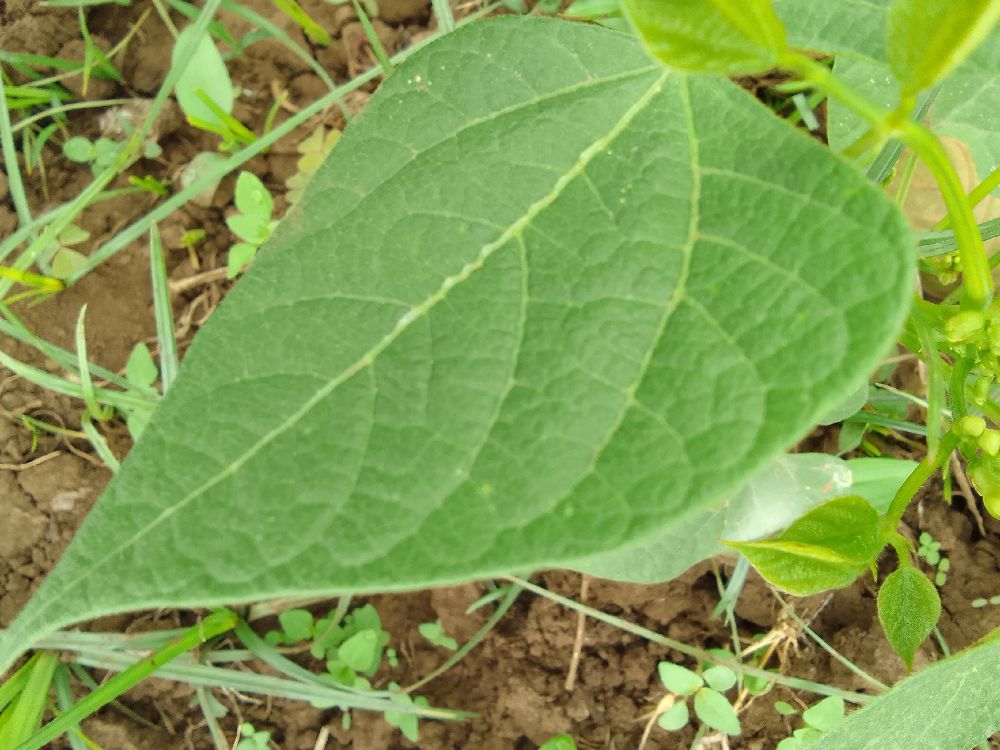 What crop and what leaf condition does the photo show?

common bean, healthy
